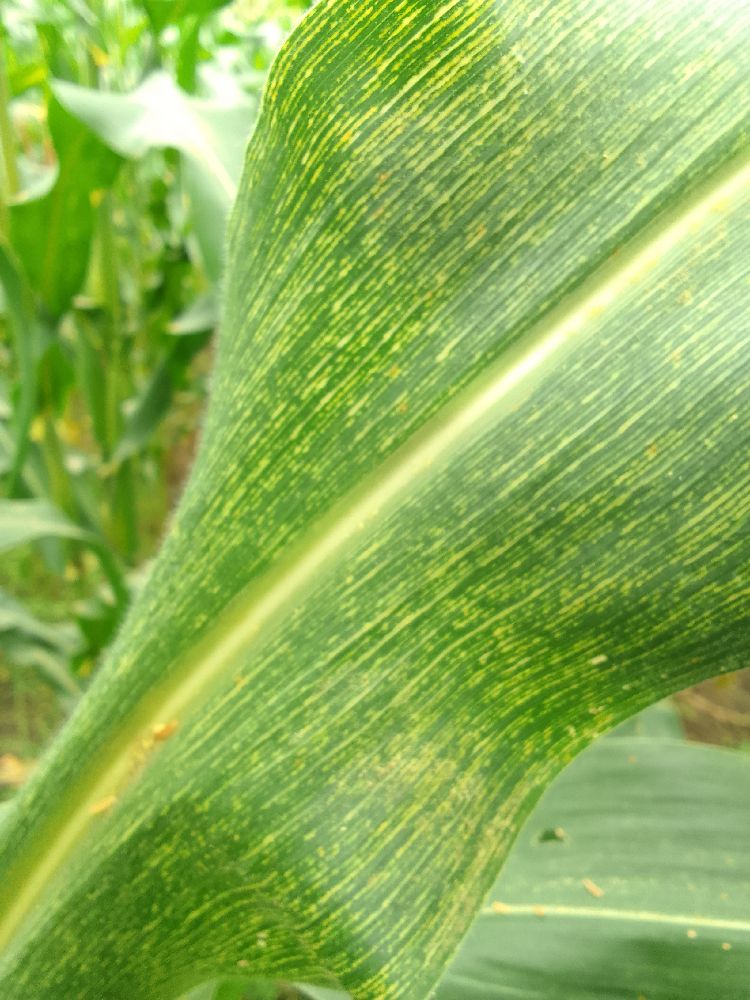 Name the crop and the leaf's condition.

maize, maize streak virus
